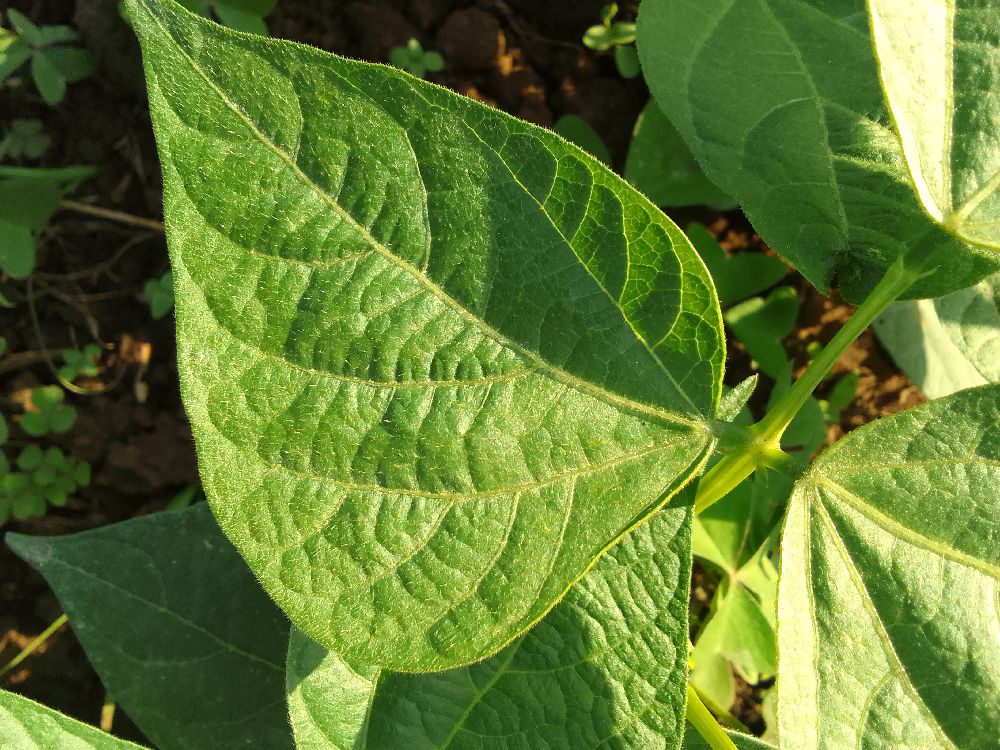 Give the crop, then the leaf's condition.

common bean, healthy
